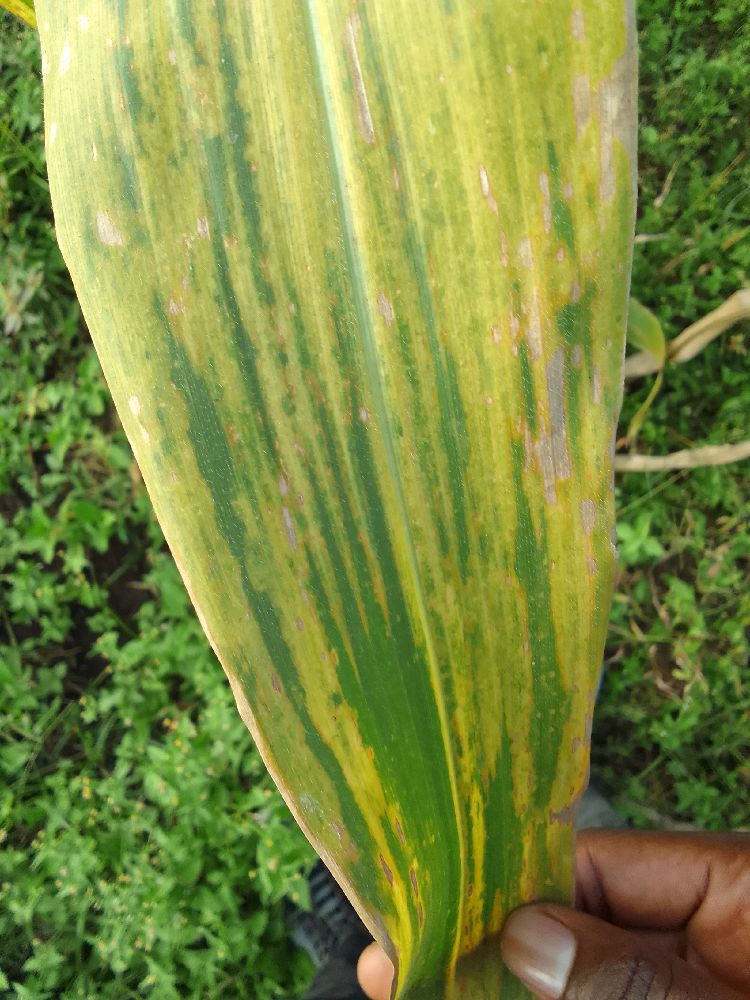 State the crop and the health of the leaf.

maize, maize lethal necrosis
